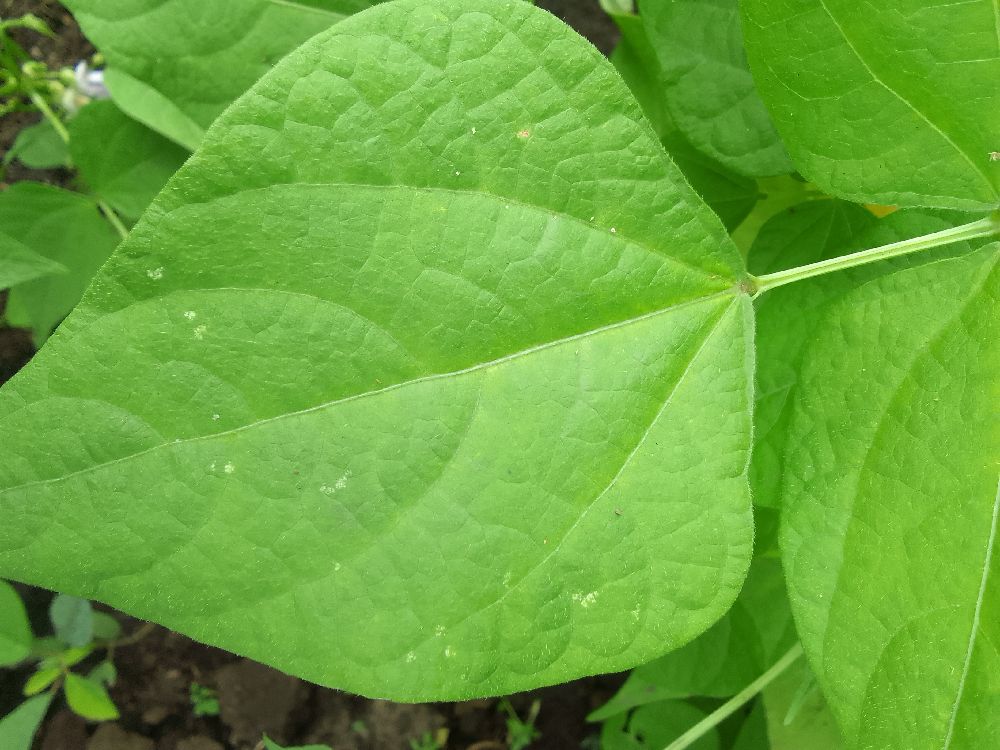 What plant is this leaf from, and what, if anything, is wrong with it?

common bean, healthy
